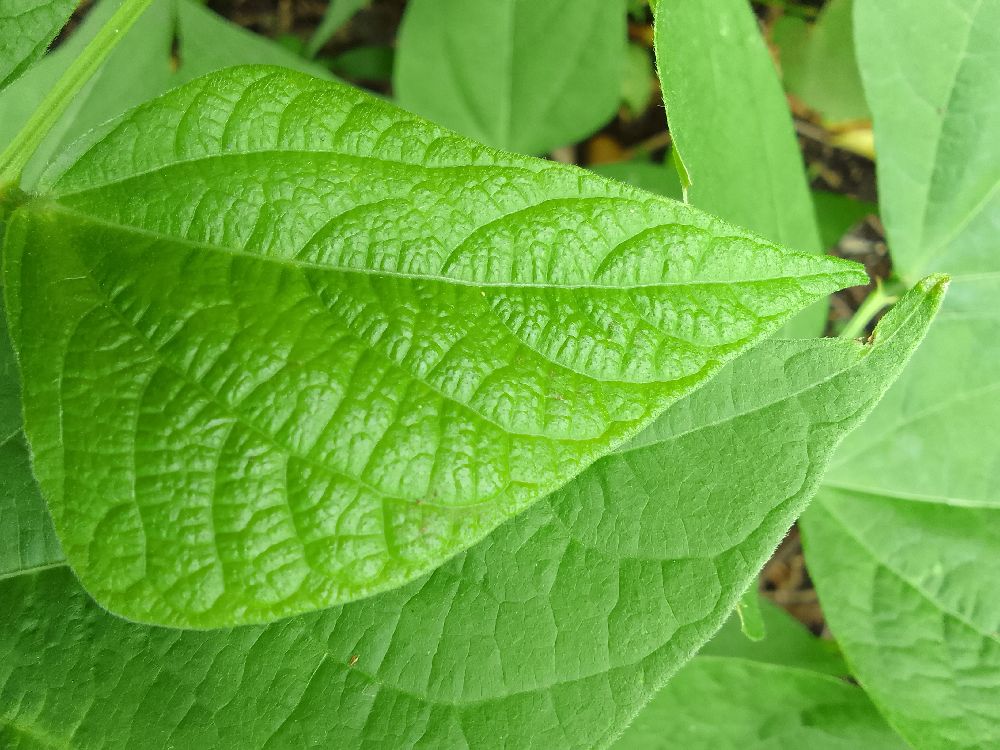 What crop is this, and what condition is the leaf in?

common bean, healthy
